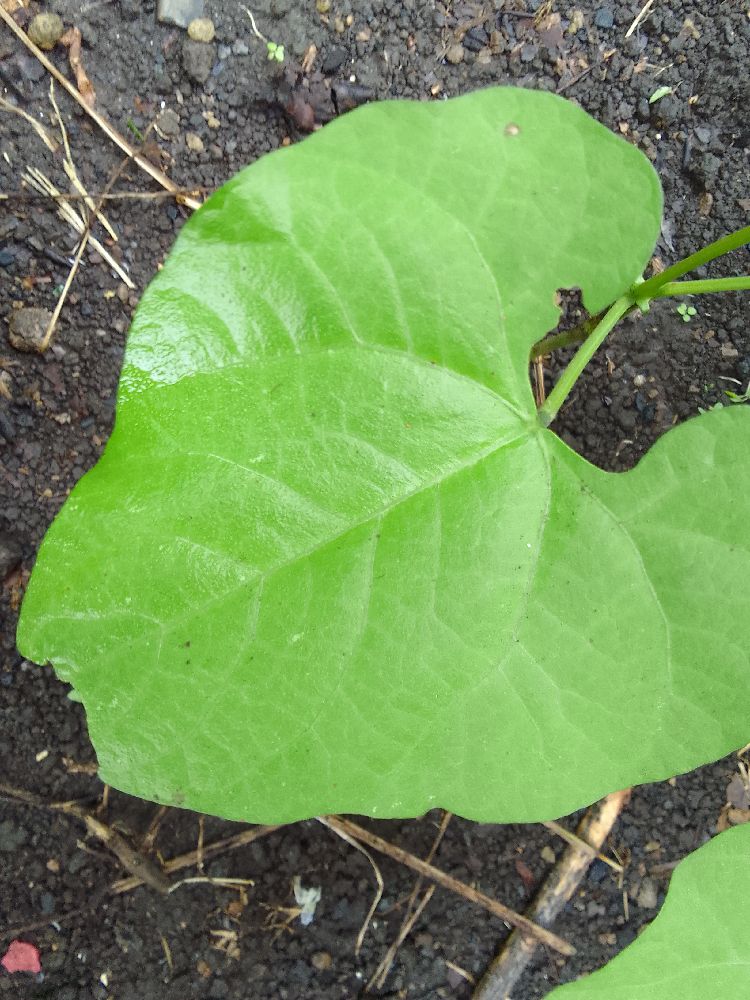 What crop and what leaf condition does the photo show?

common bean, healthy
